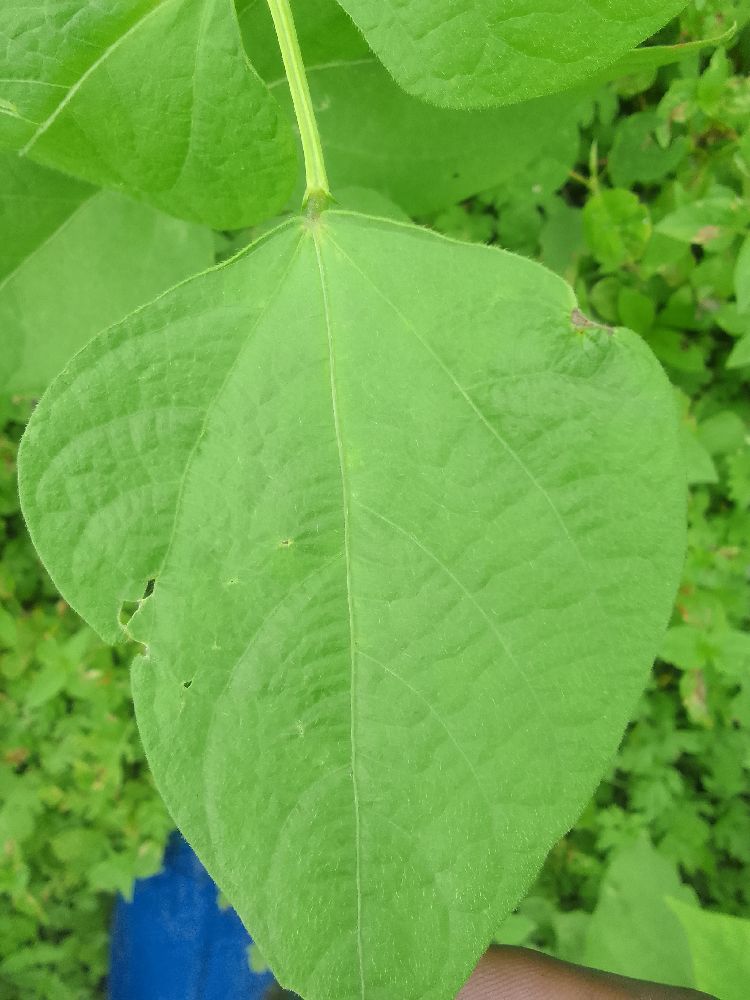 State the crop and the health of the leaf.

common bean, healthy
